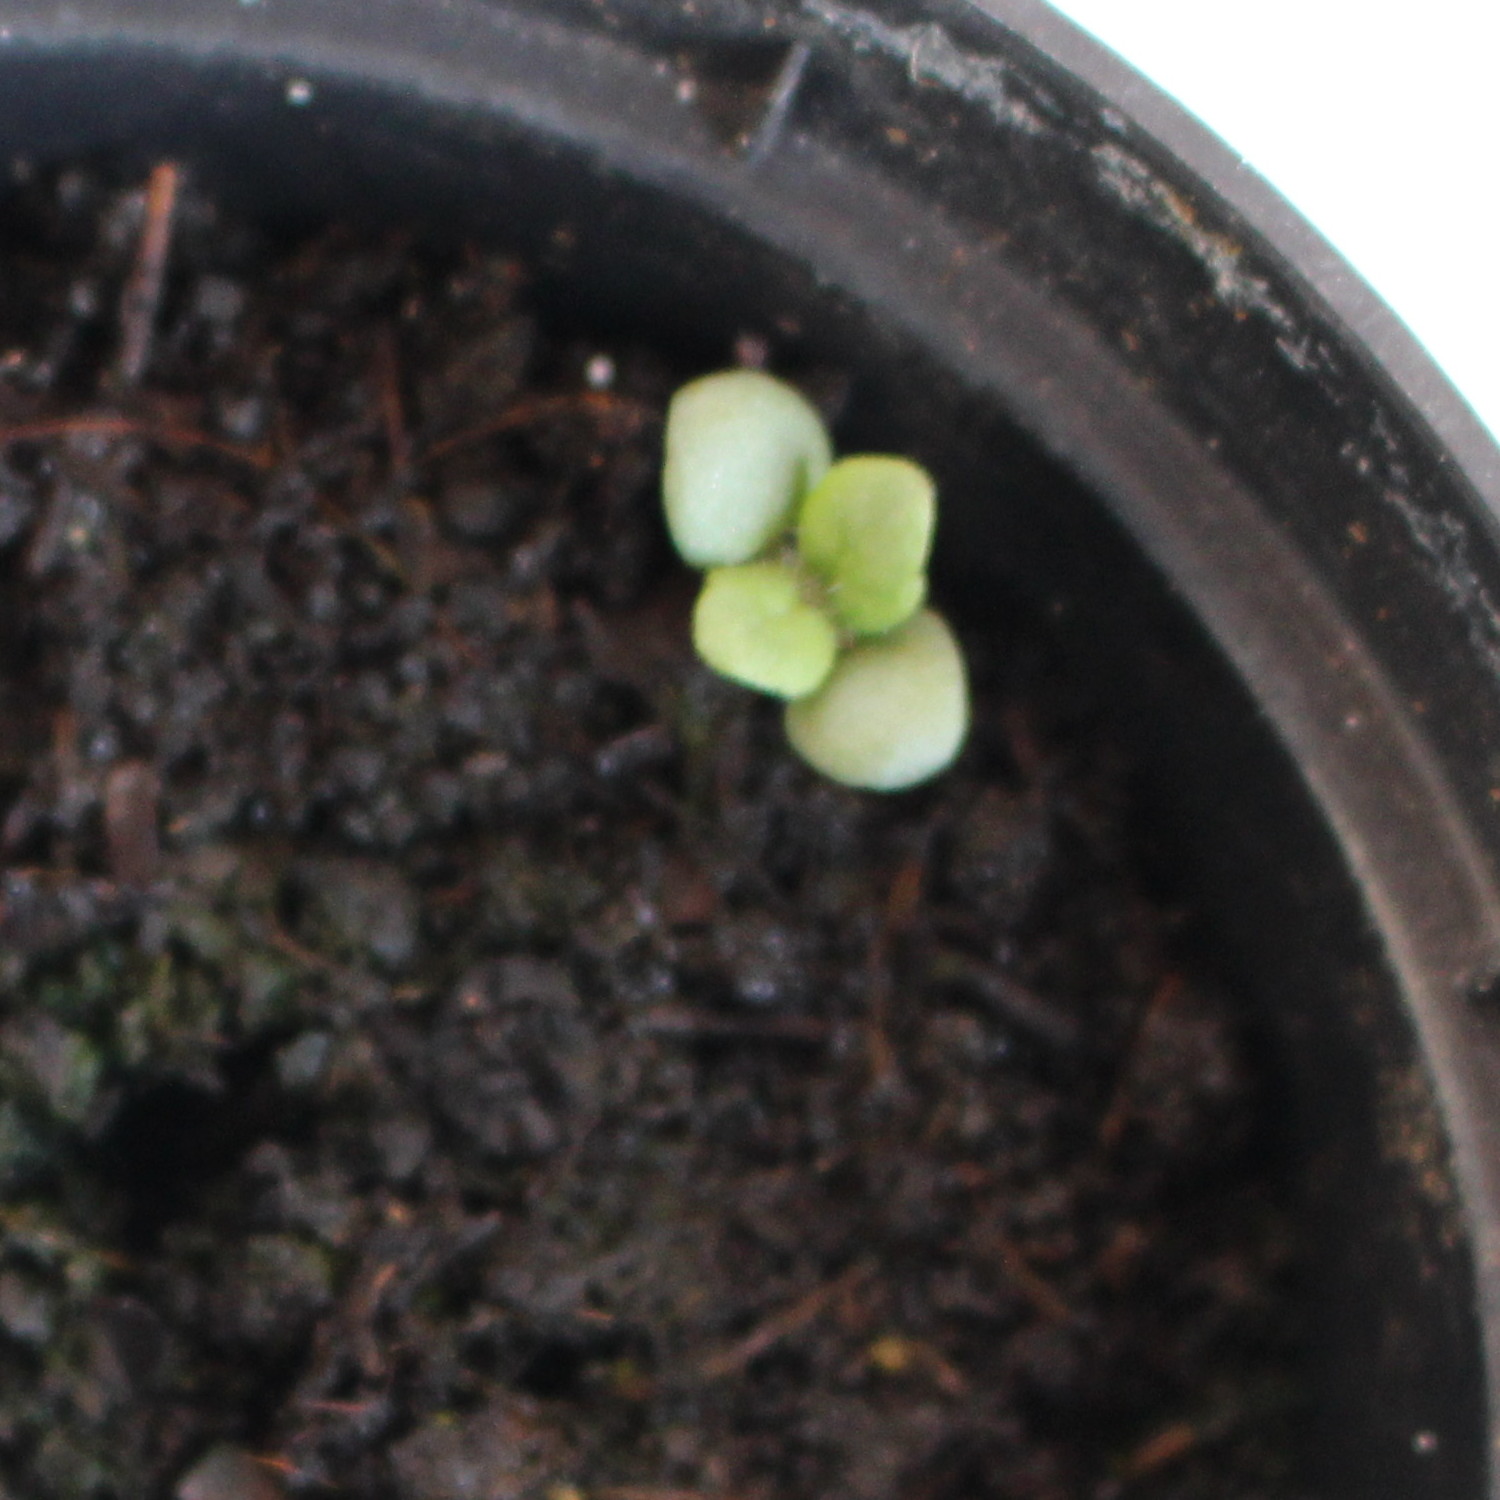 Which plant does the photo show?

Veronica persica
